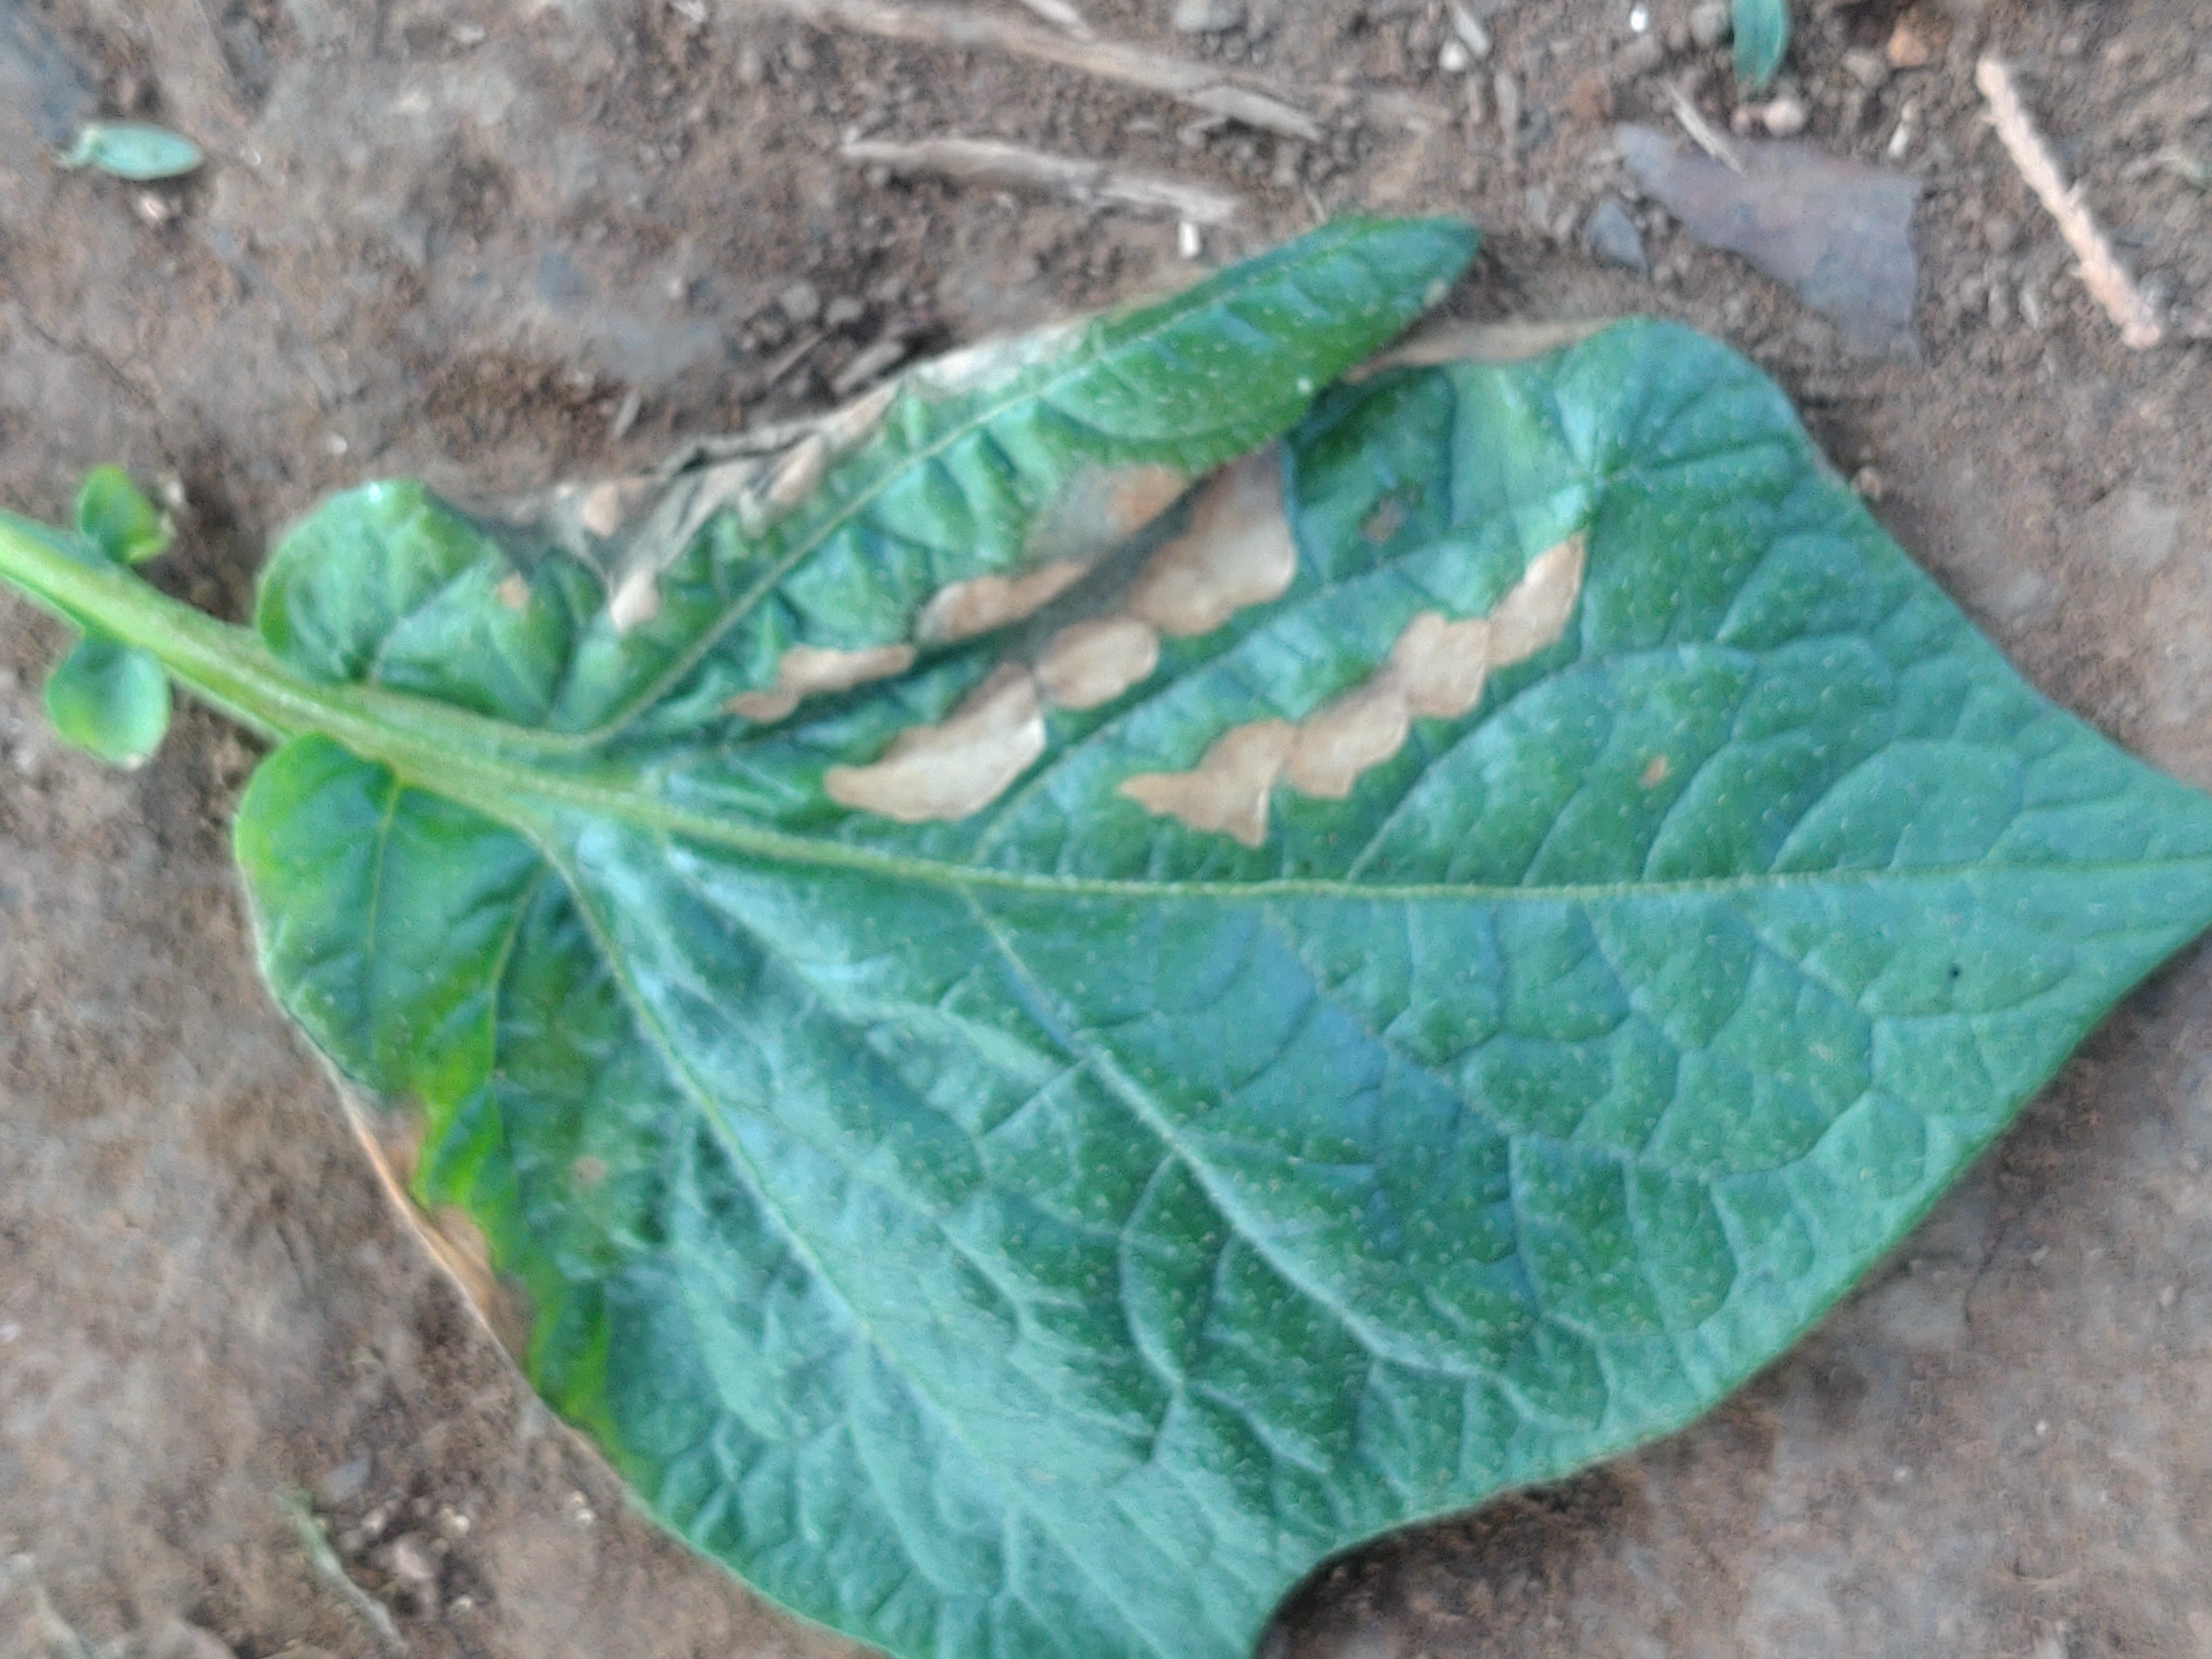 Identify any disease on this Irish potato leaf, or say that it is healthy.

early blight
